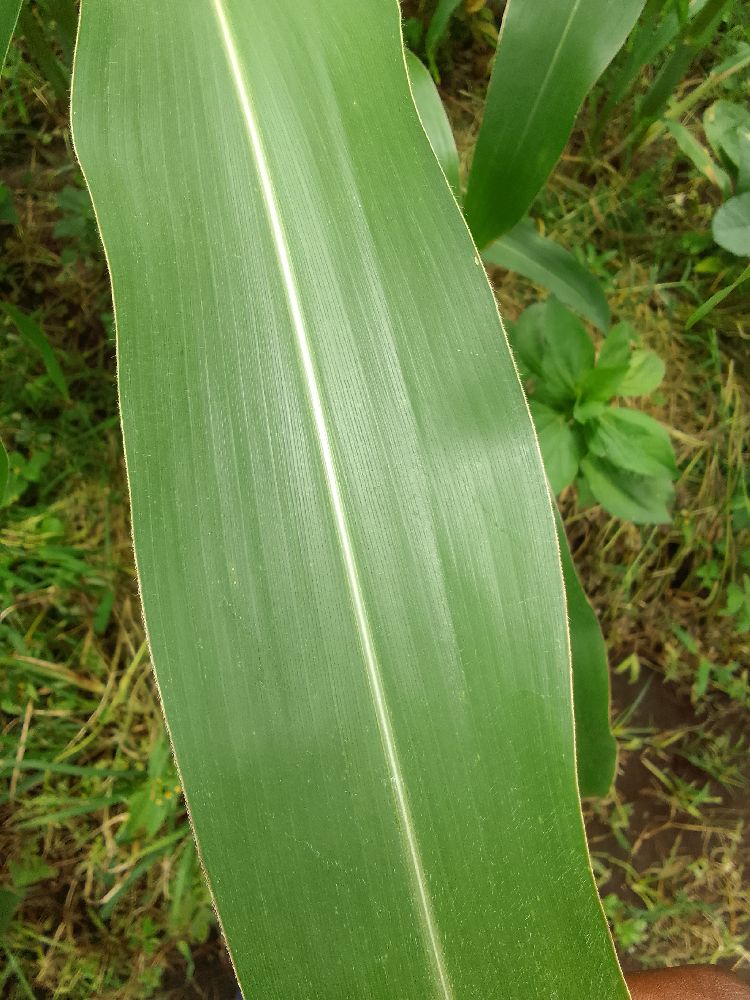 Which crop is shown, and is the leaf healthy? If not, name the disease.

maize, healthy
